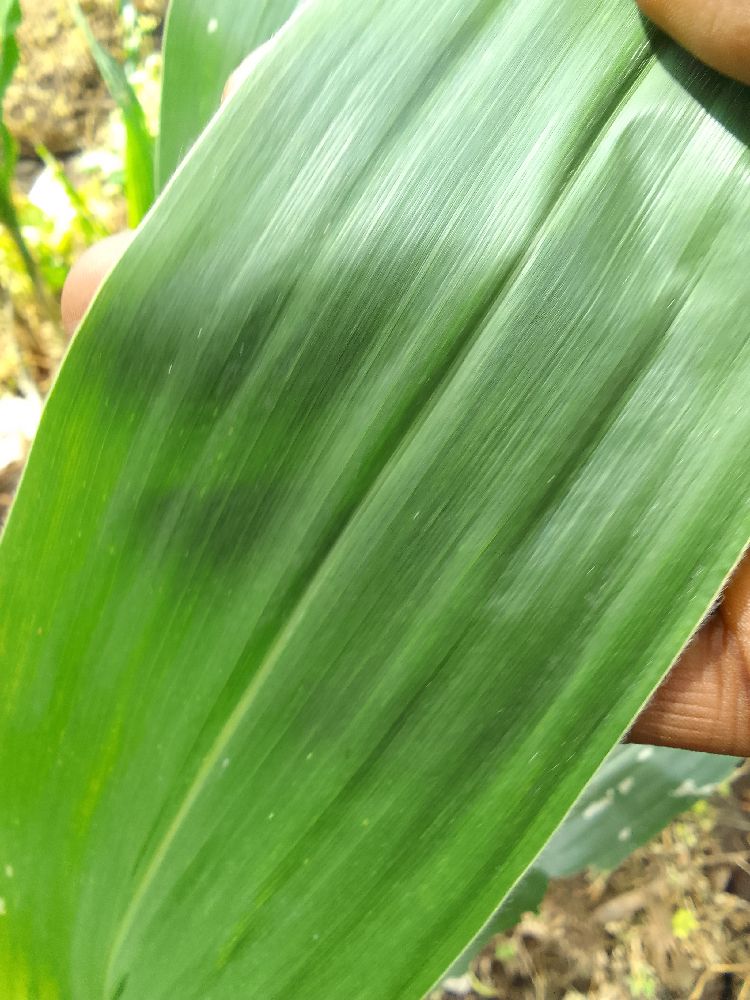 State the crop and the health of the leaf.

maize, healthy
